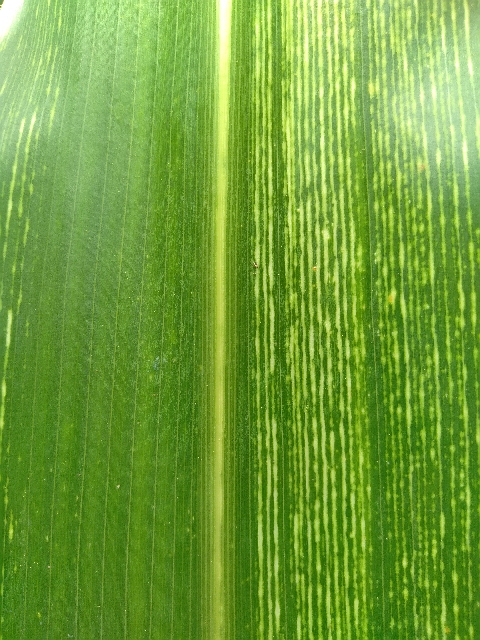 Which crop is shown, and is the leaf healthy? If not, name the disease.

maize, maize streak virus
